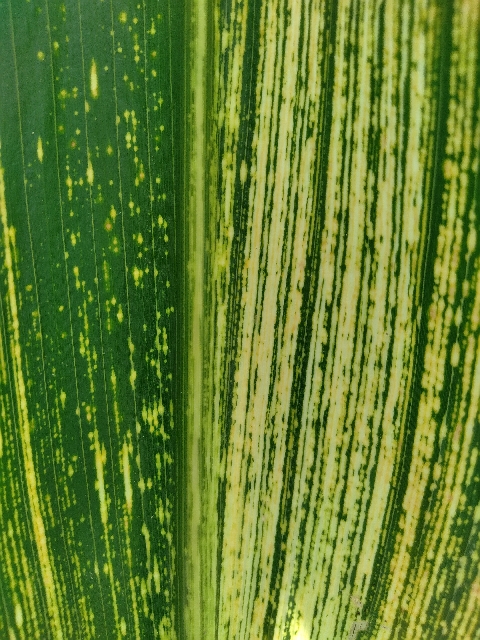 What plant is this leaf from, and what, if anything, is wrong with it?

maize, maize streak virus
